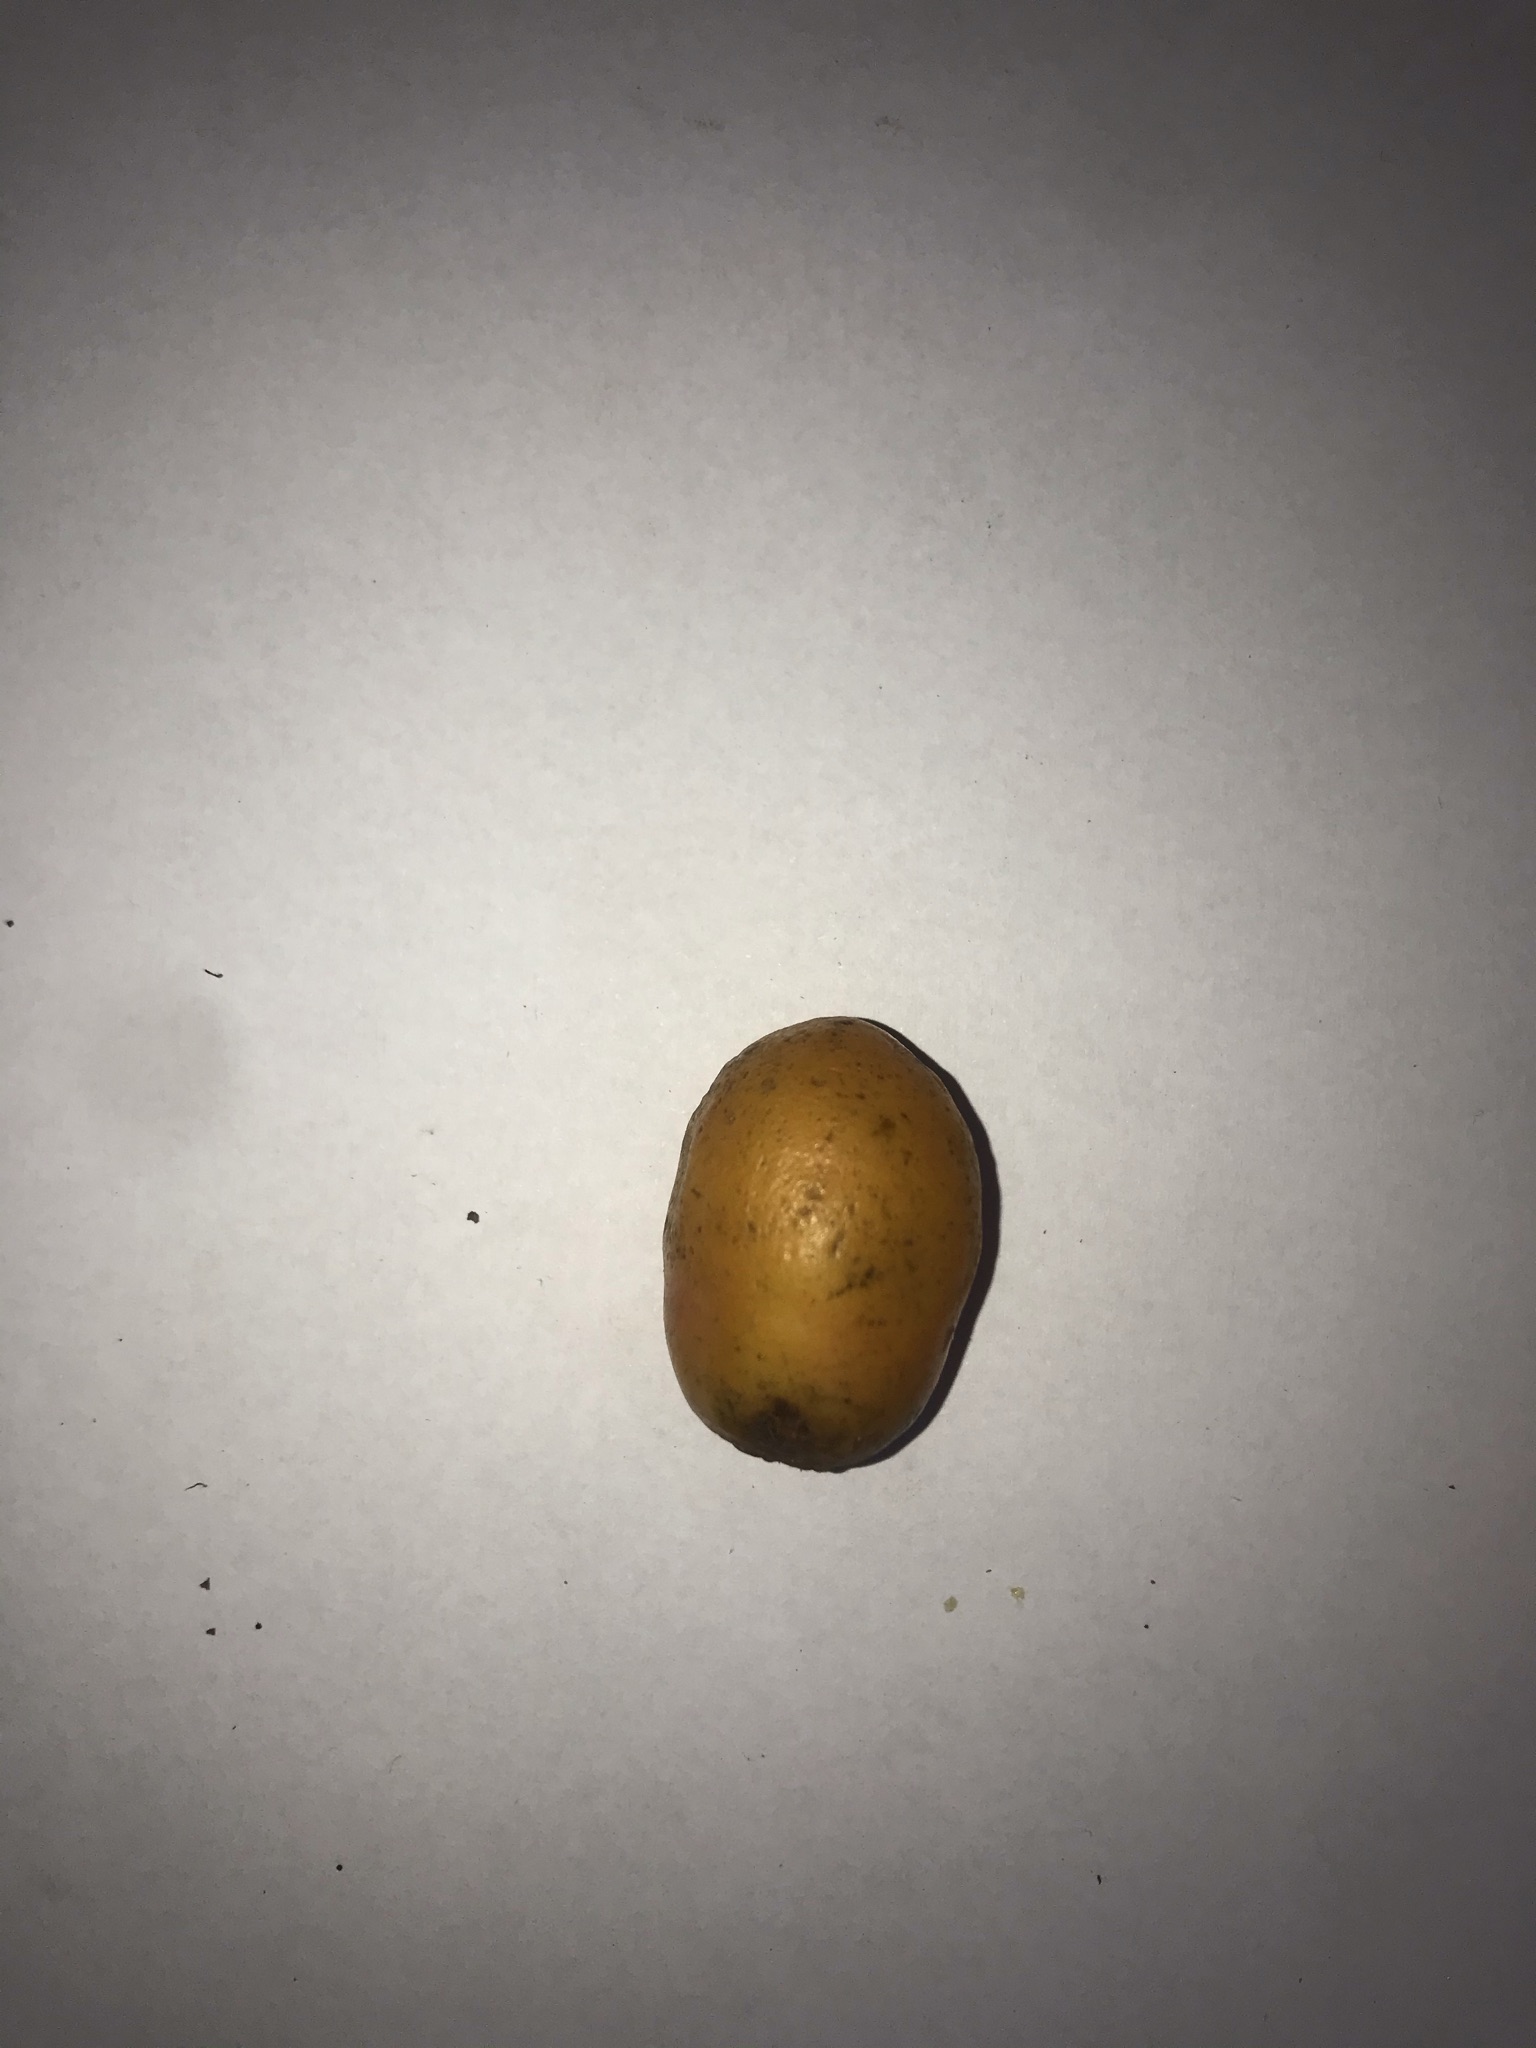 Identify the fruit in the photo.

siriguela
